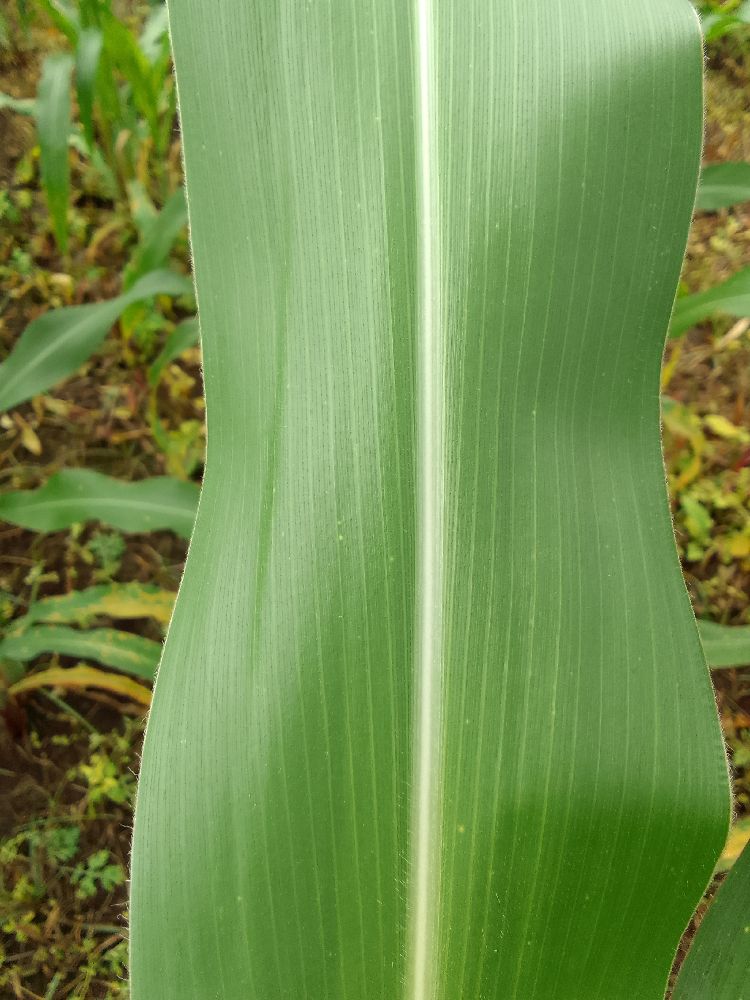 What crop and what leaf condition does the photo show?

maize, healthy
